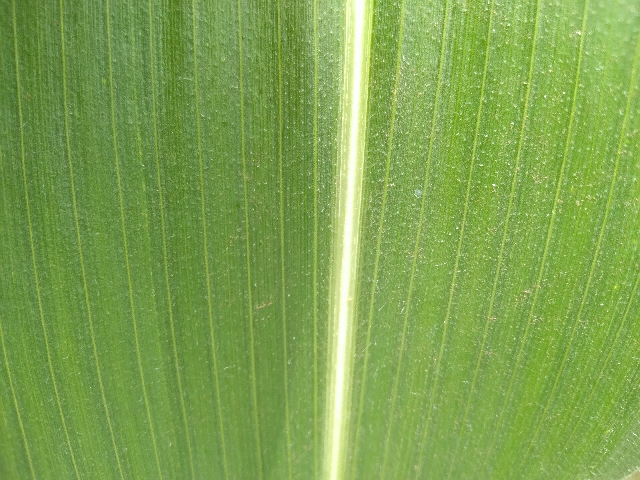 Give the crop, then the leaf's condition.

maize, healthy
